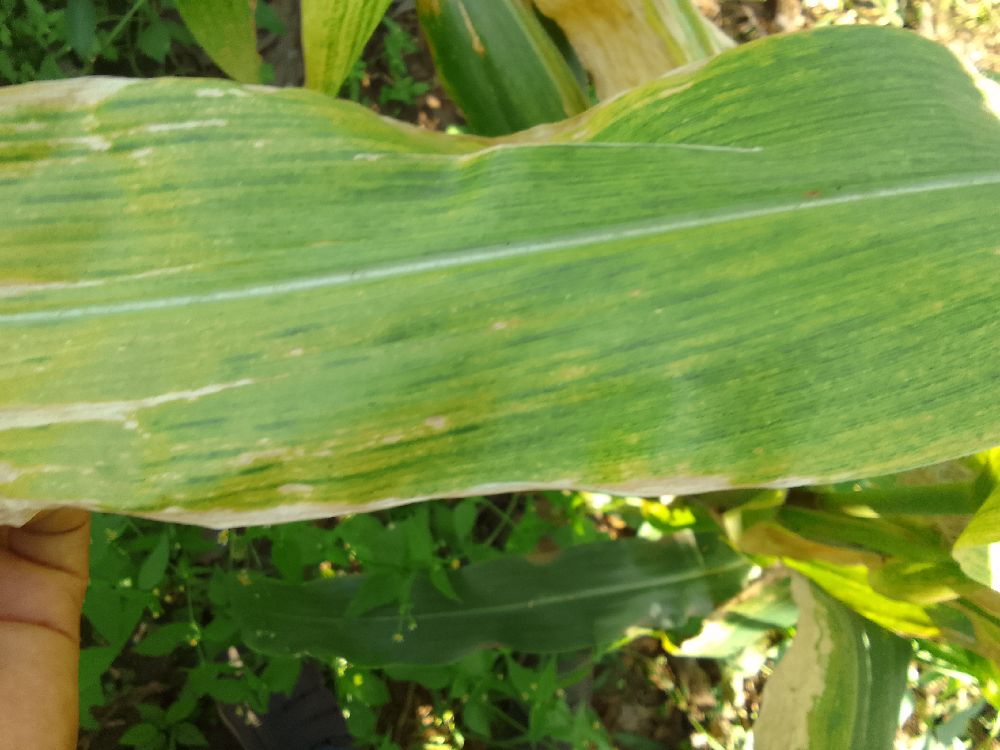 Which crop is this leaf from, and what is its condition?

maize, maize lethal necrosis
